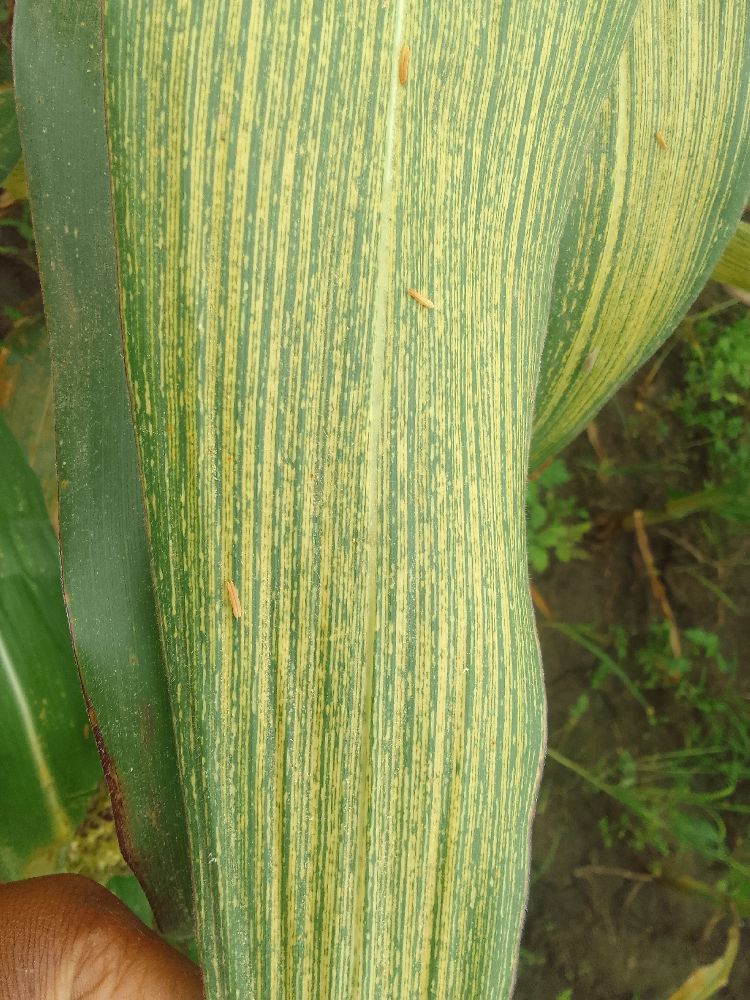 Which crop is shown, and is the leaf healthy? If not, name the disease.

maize, maize streak virus
